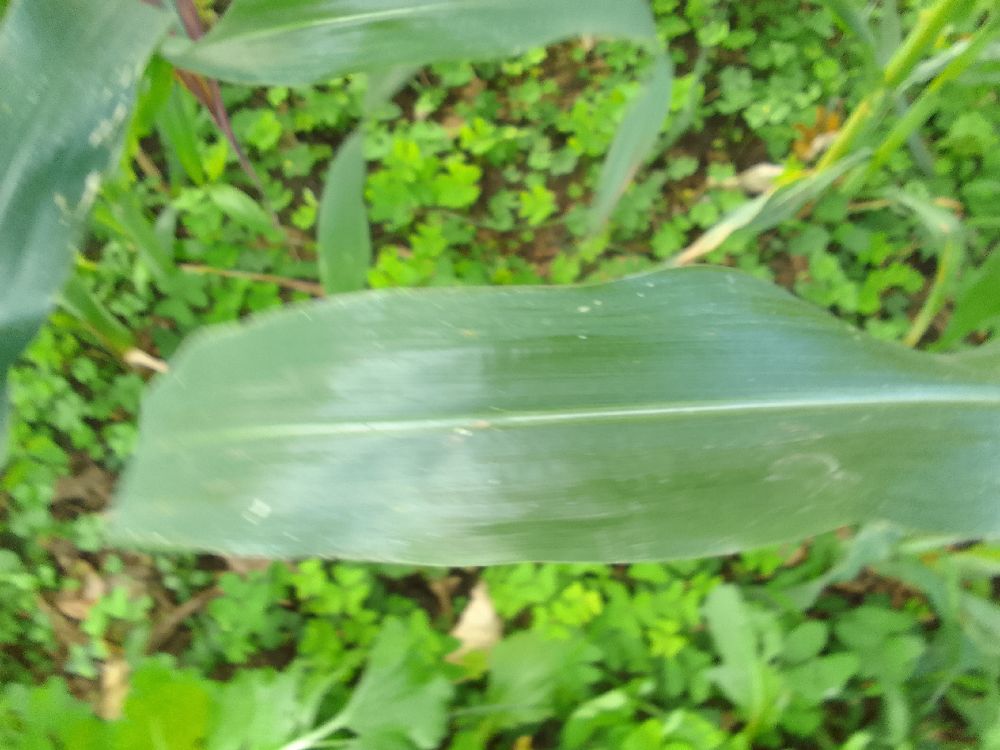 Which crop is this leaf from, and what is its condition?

maize, healthy
